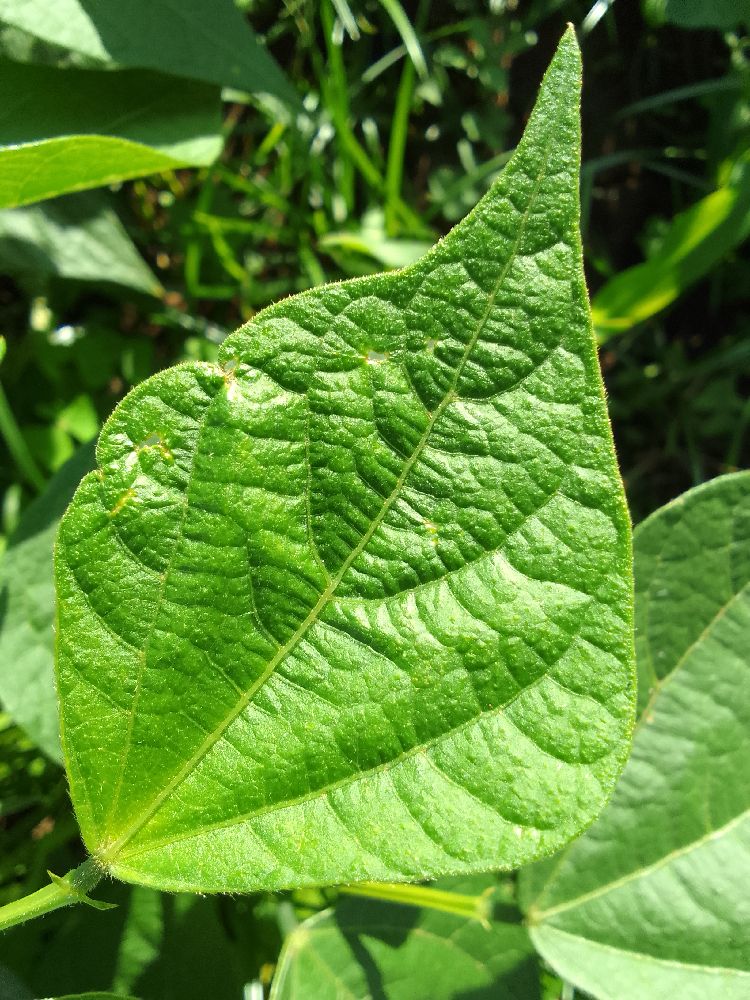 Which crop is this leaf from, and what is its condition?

common bean, healthy
